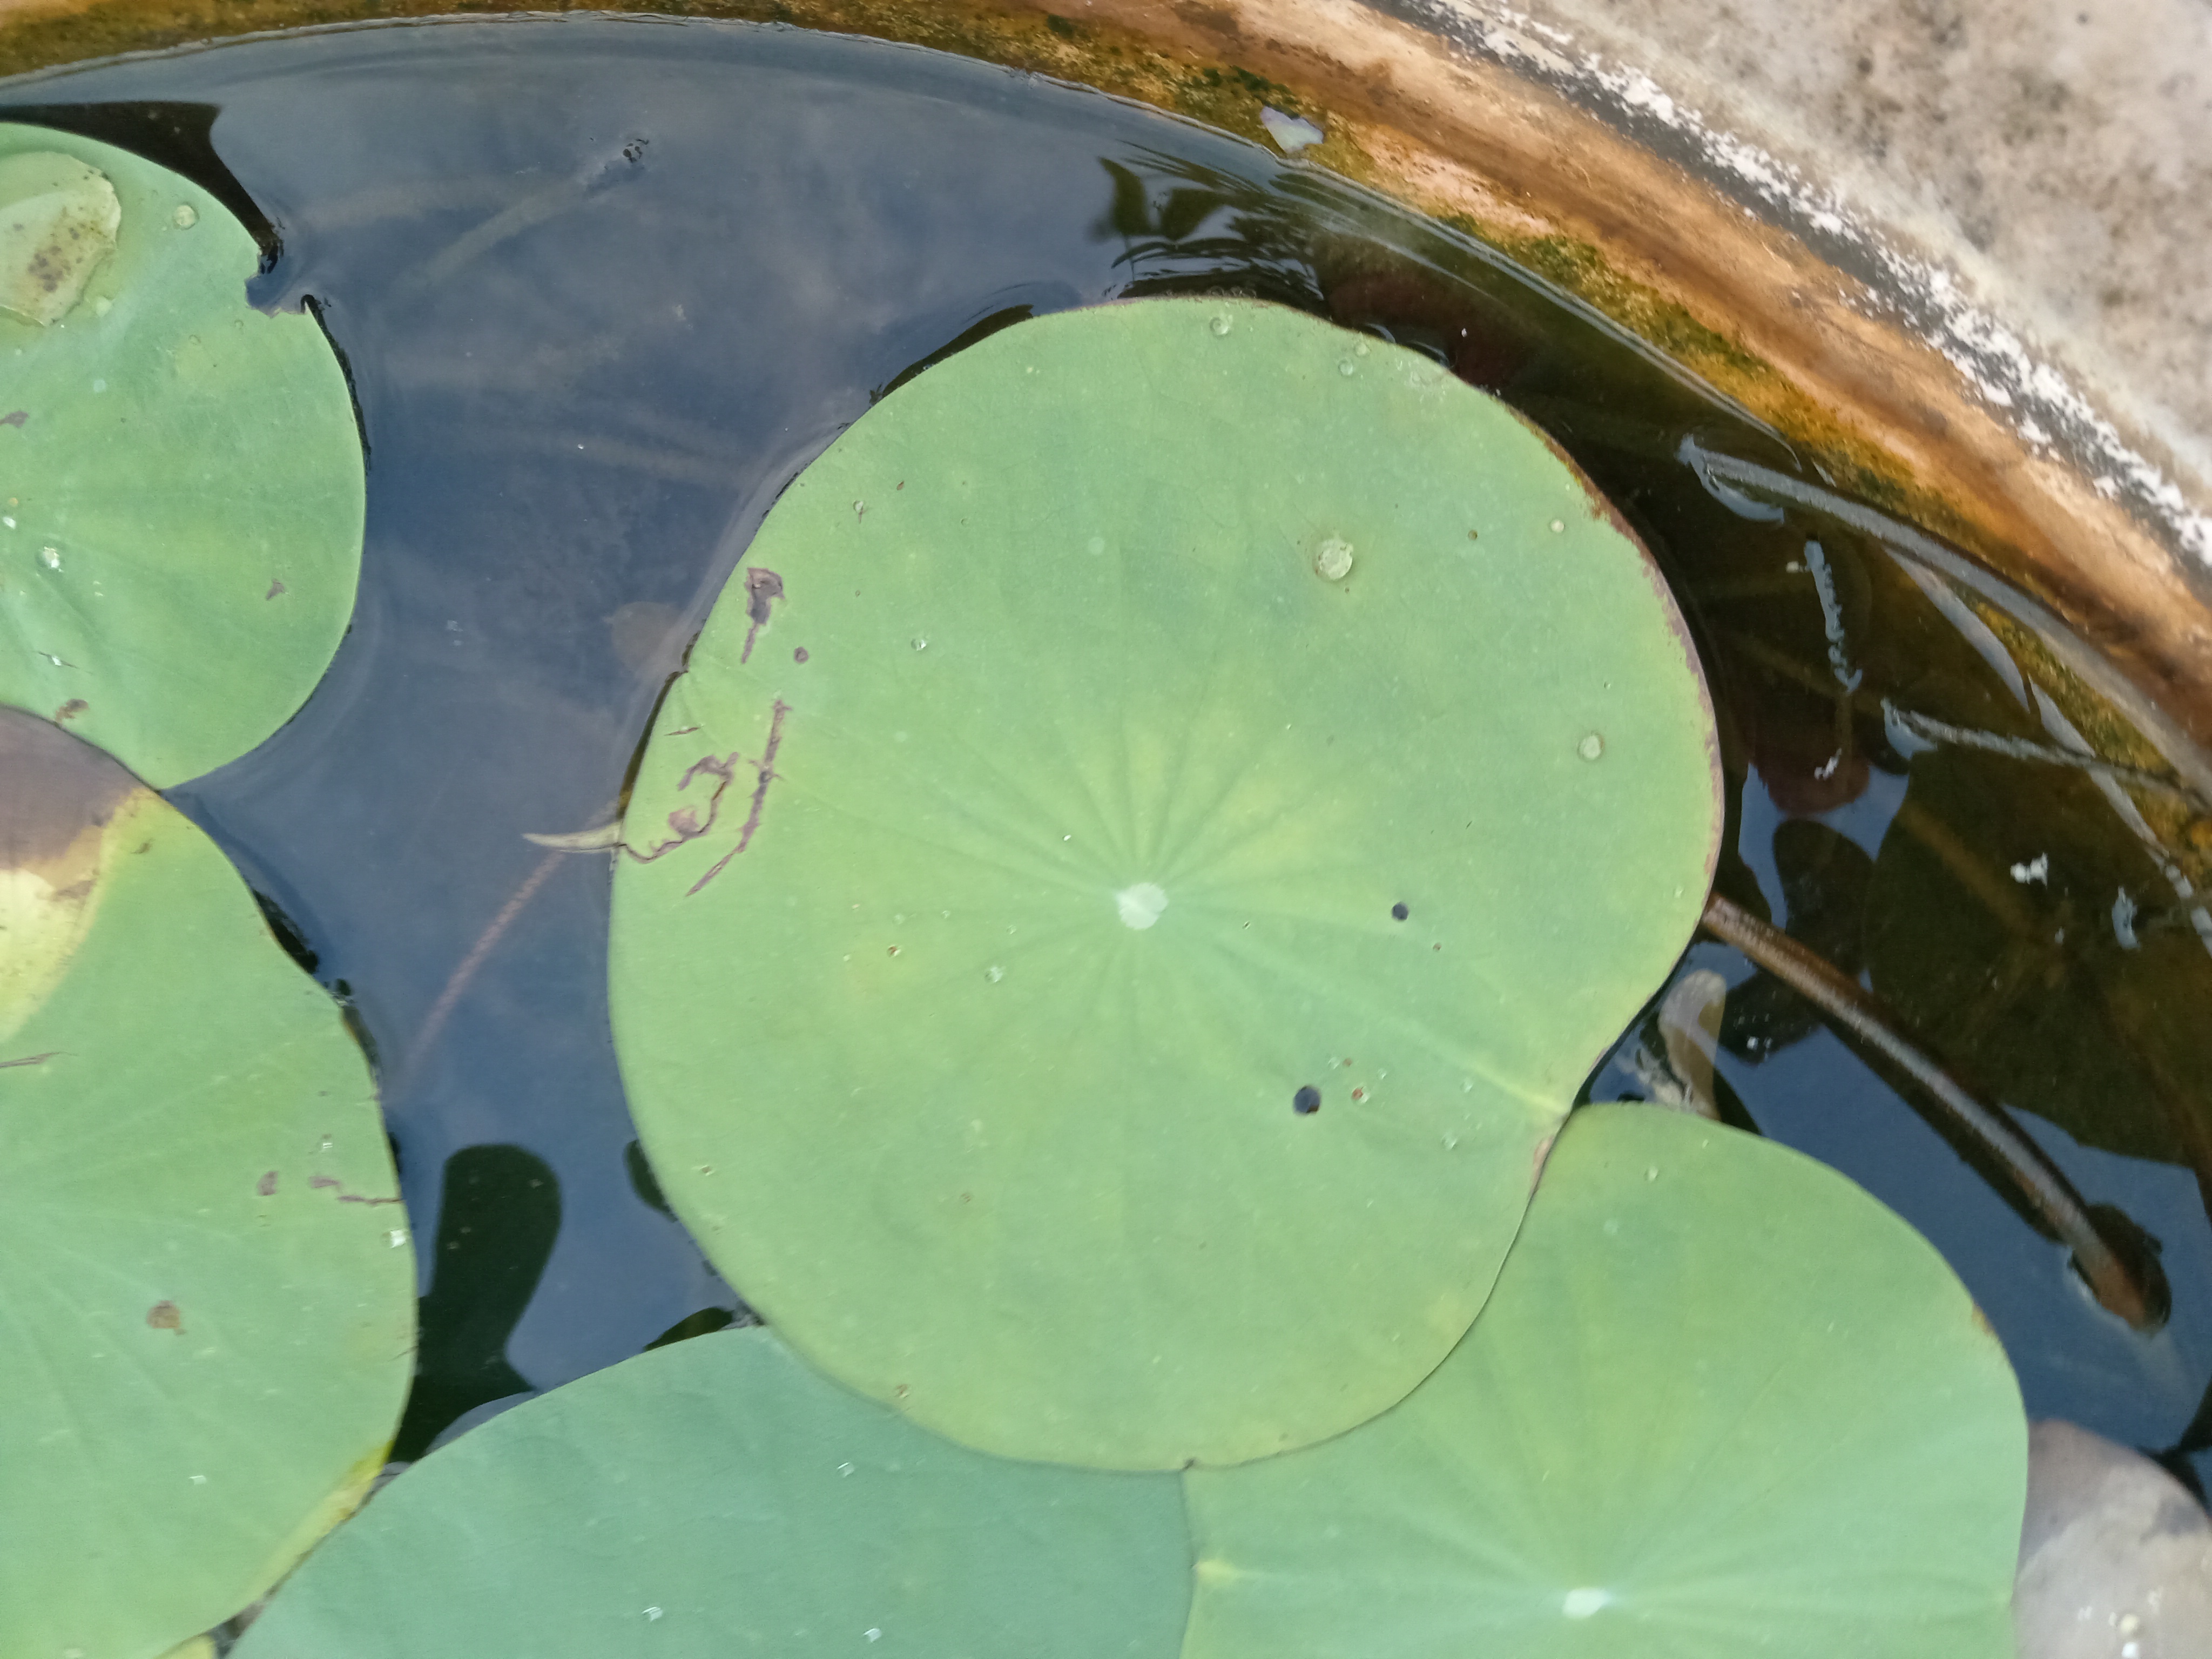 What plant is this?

lotus
